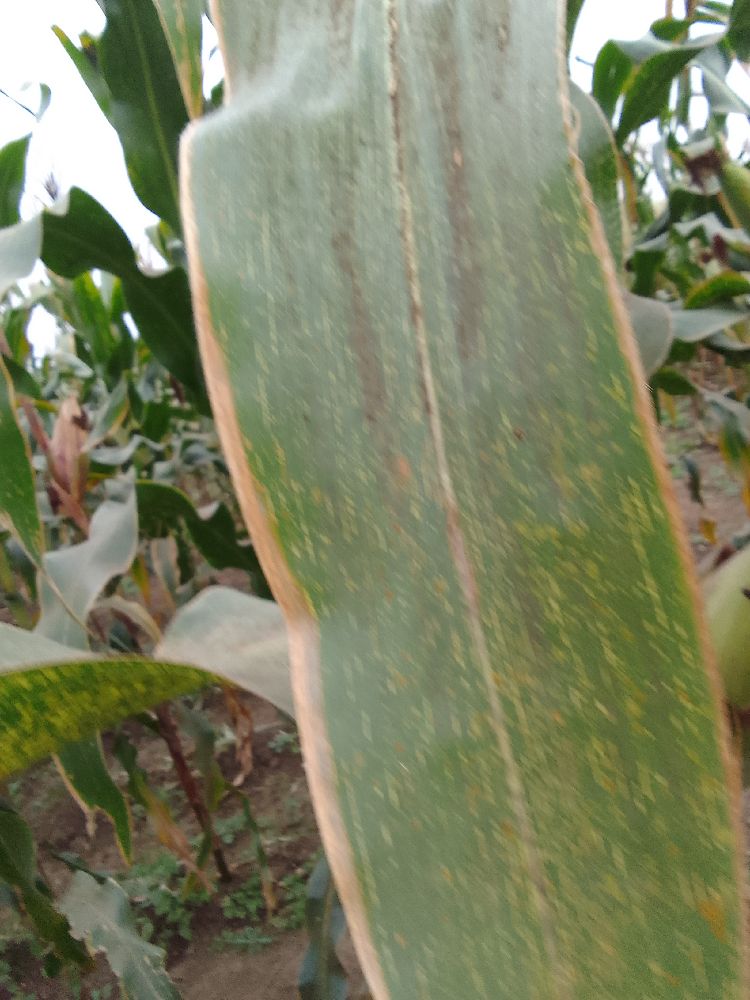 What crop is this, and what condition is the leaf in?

maize, maize streak virus
